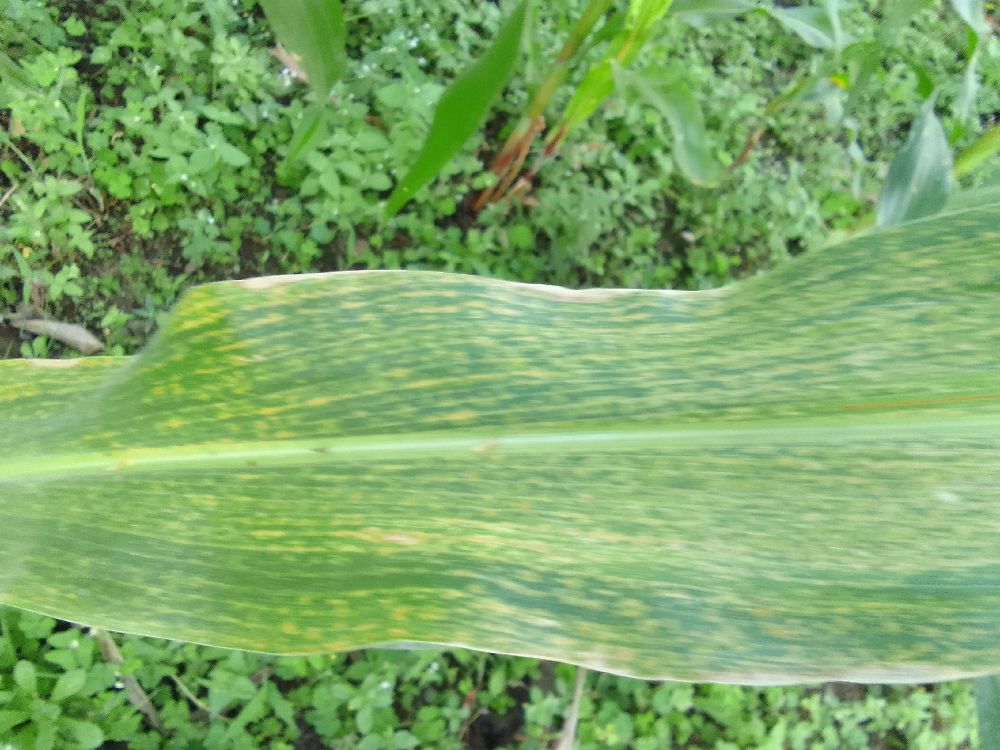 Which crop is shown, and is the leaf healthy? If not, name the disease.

maize, maize lethal necrosis
